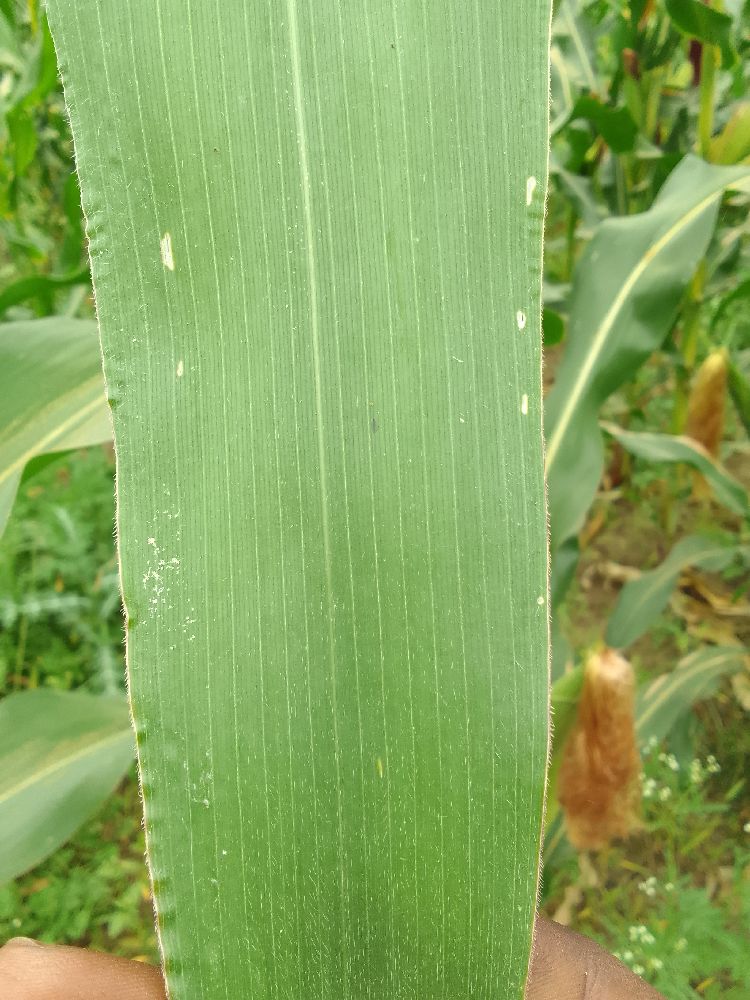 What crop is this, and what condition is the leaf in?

maize, healthy
